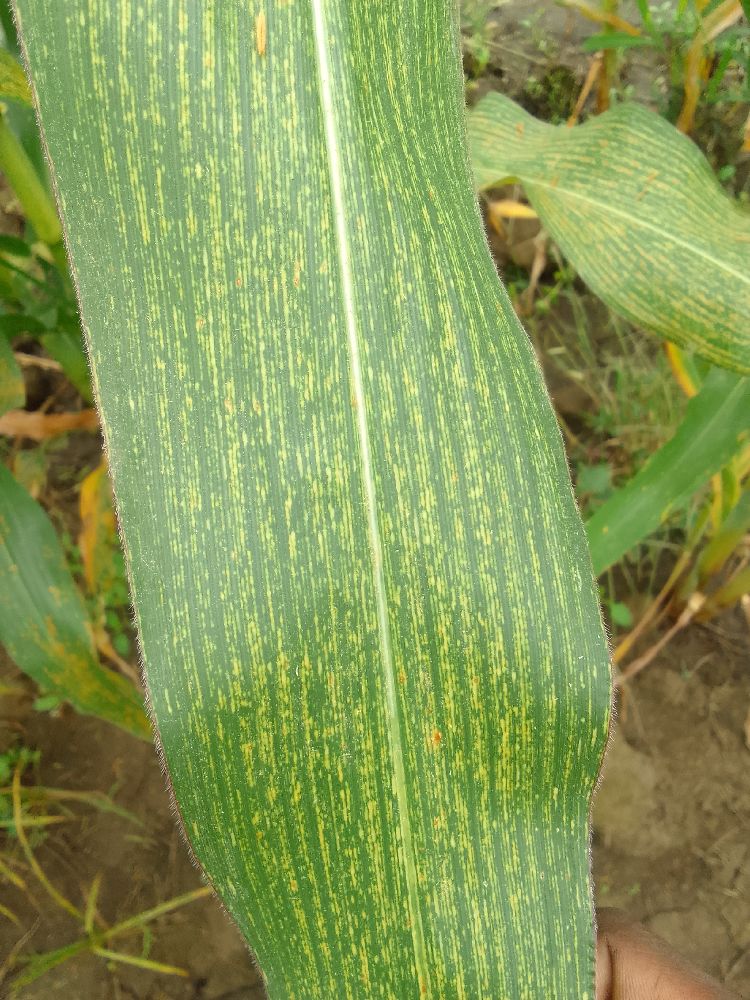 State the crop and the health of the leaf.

maize, maize streak virus
